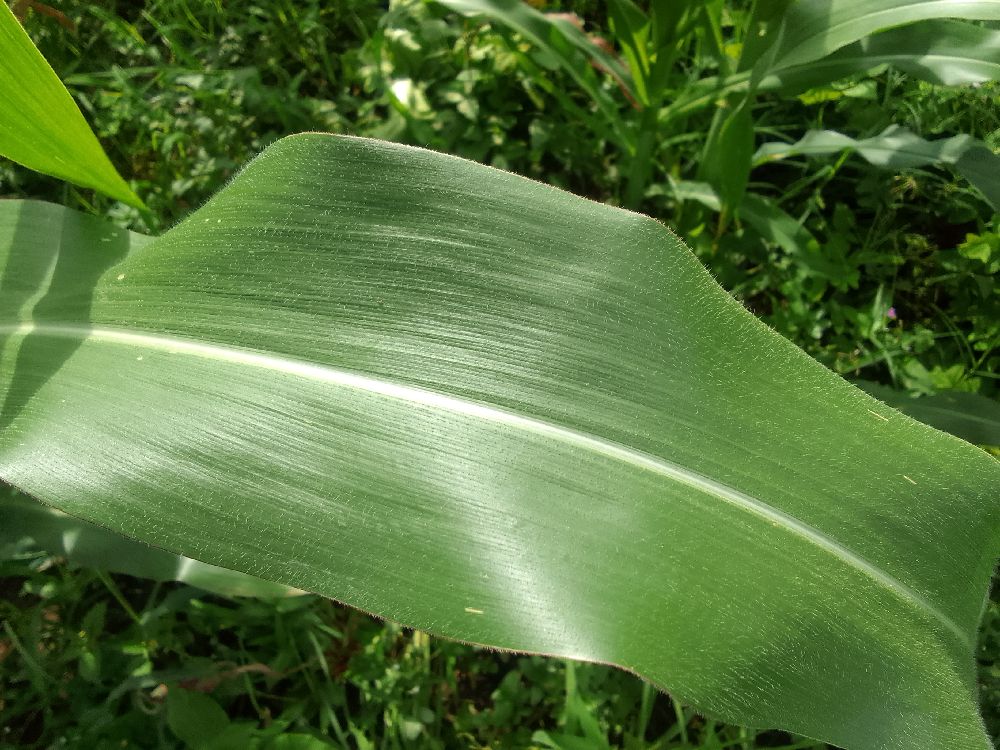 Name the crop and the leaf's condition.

maize, healthy
